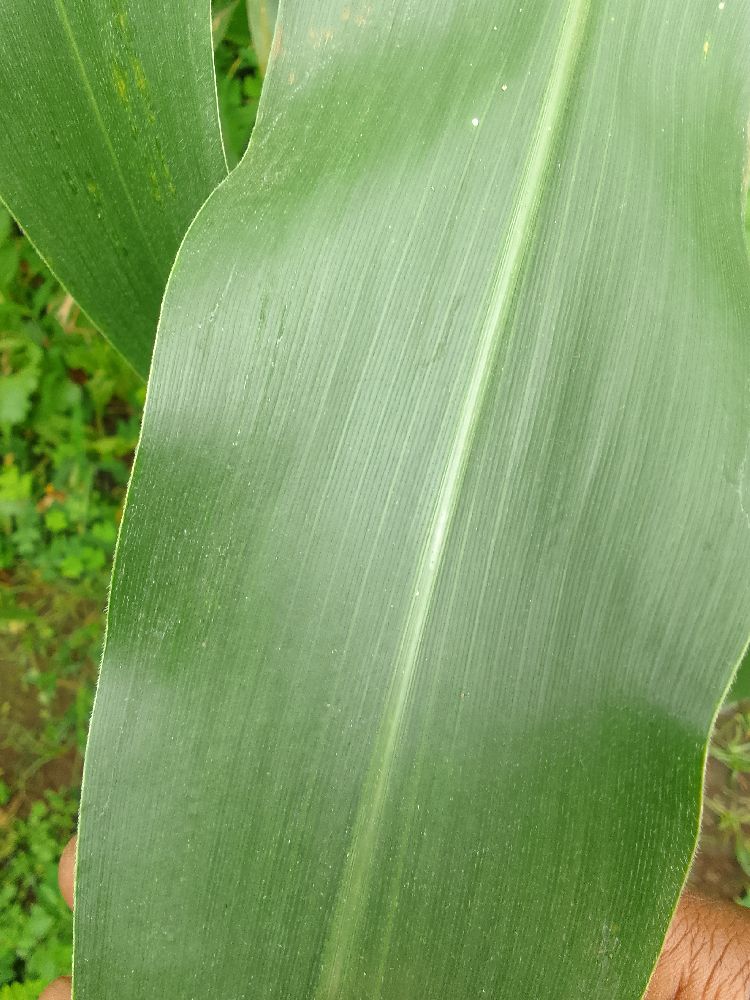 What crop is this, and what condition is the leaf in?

maize, healthy
